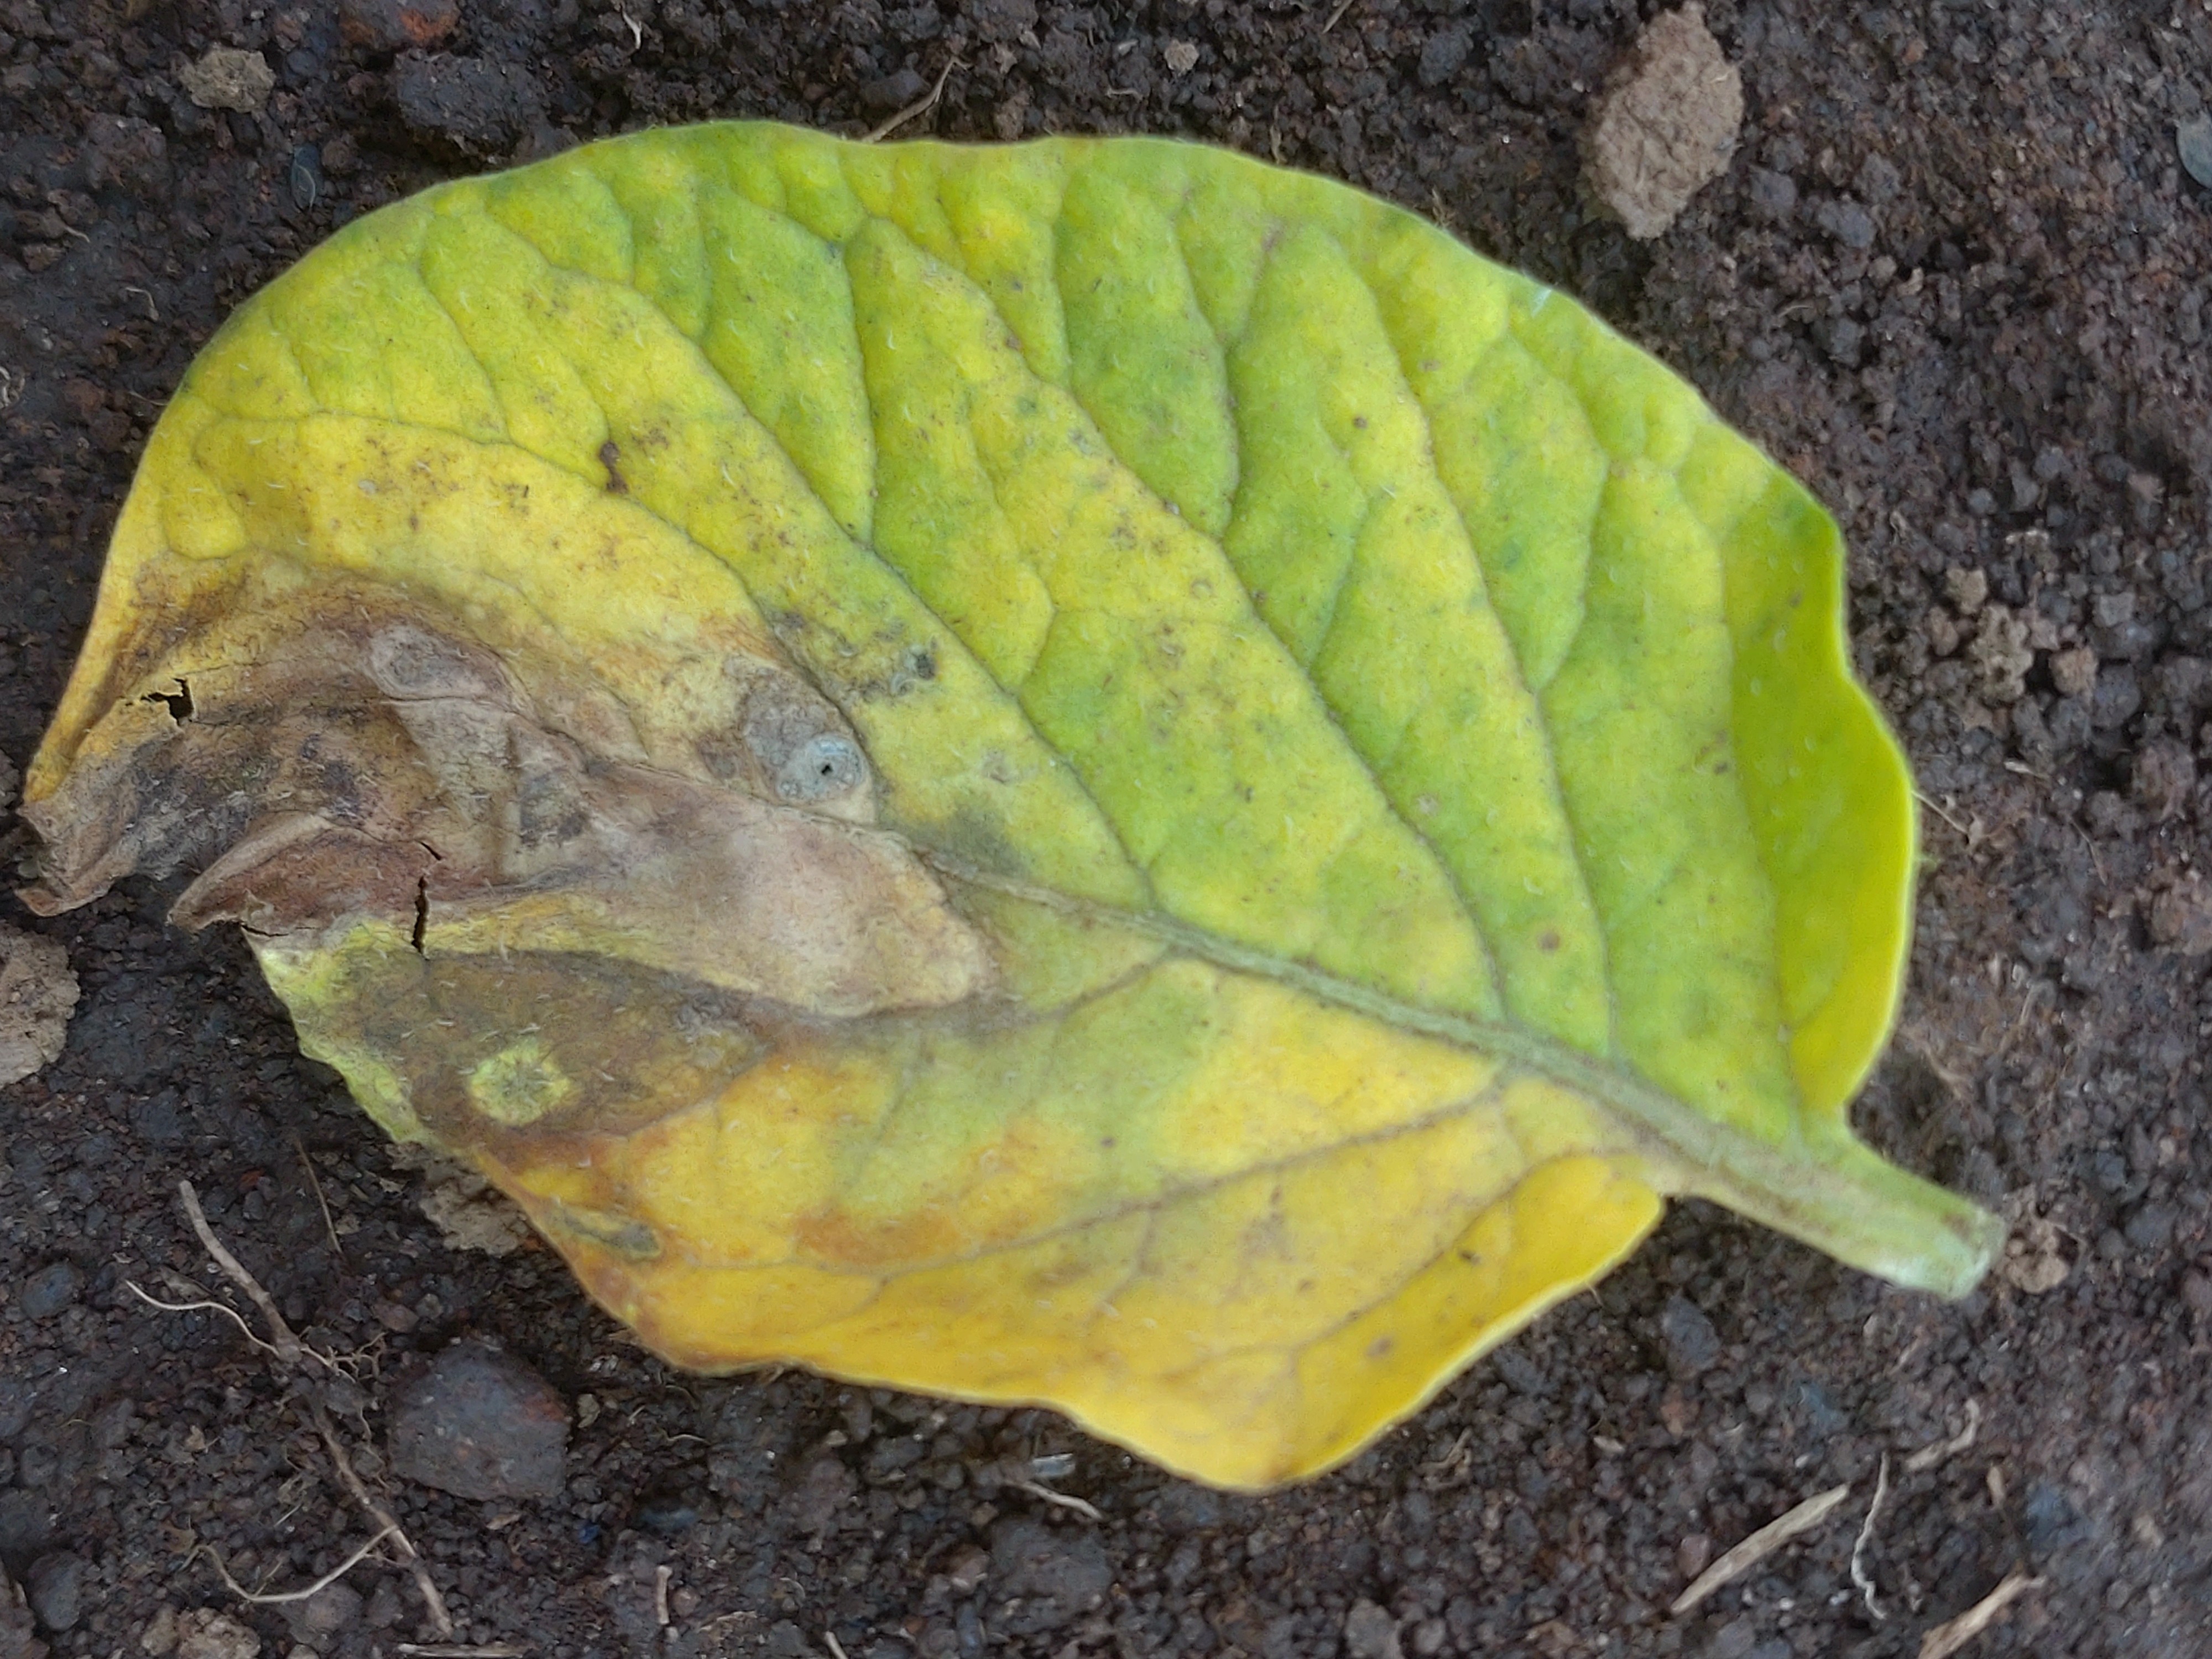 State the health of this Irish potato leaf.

late blight
